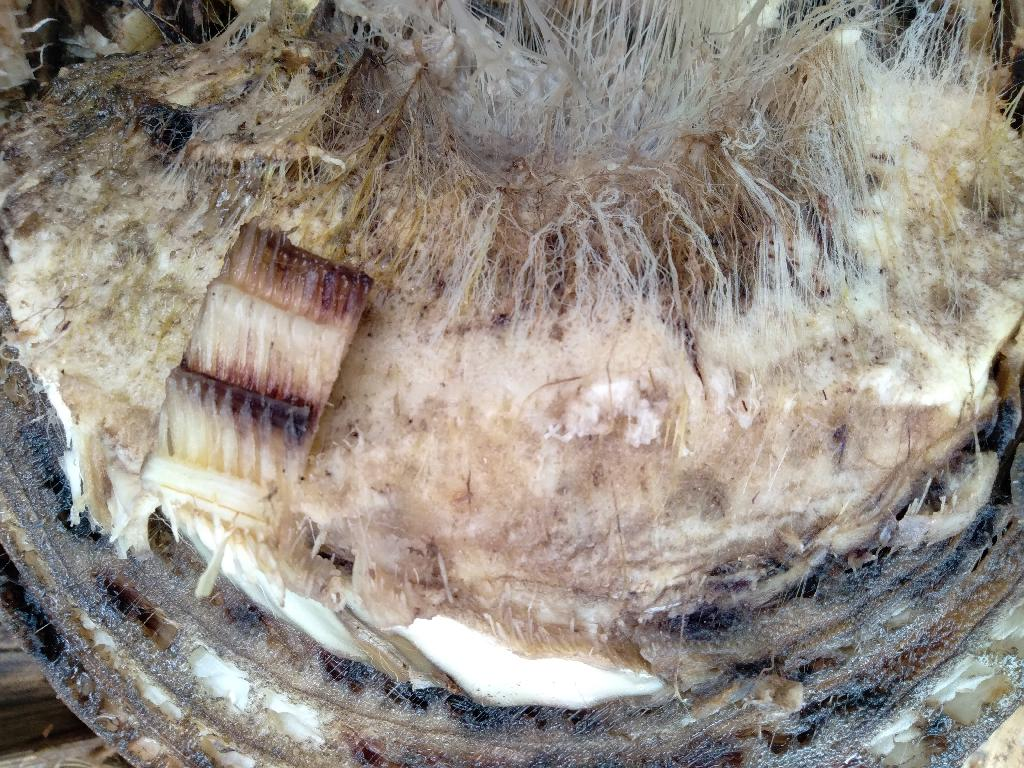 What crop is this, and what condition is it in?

banana, fusarium wilt race 1
